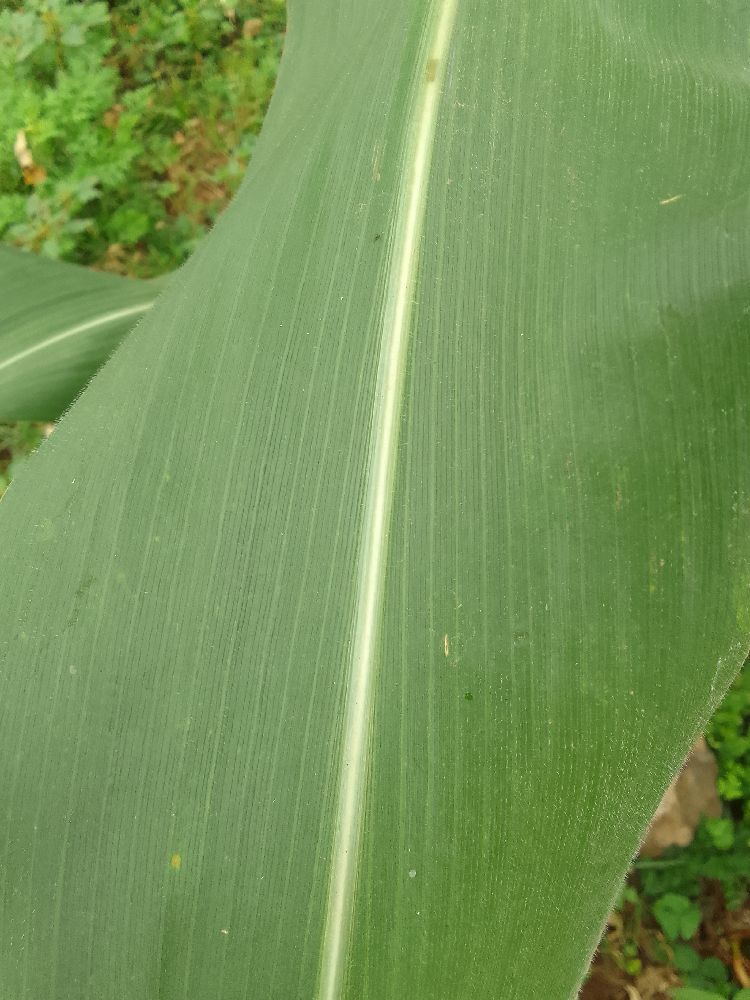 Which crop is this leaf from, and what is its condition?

maize, healthy
